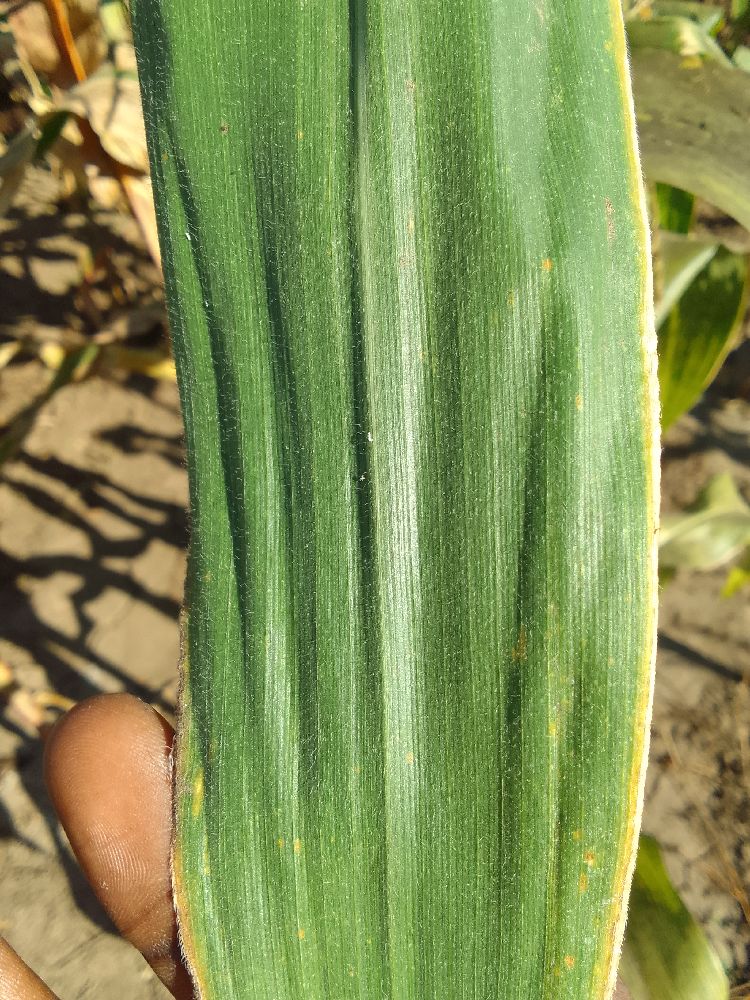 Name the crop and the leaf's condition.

maize, healthy
